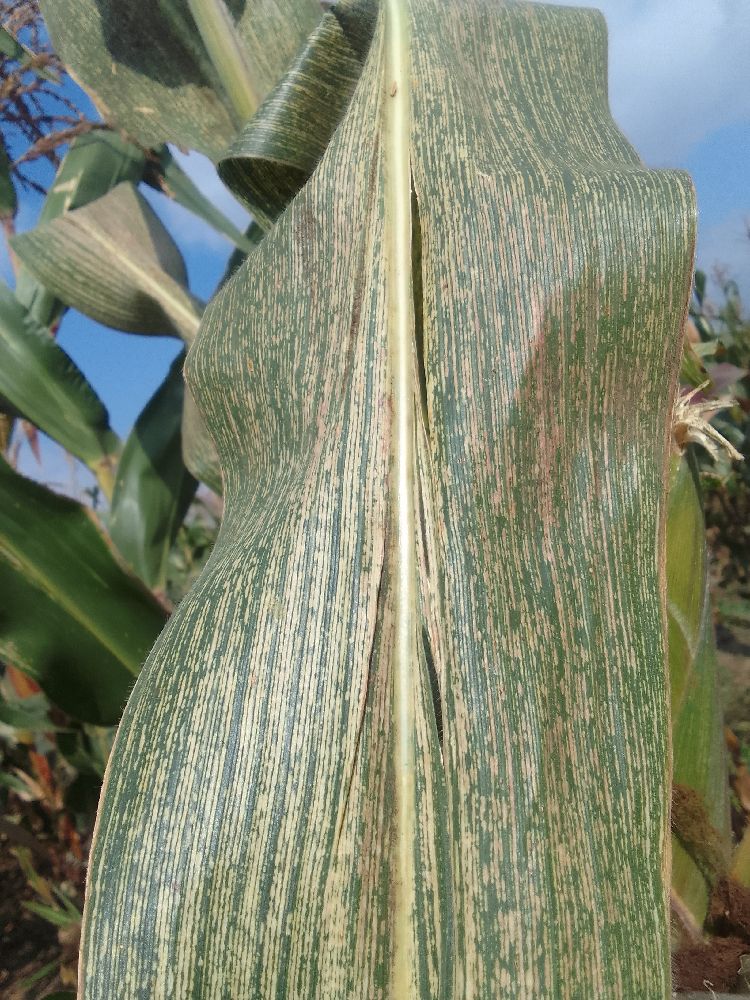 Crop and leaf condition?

maize, maize streak virus
